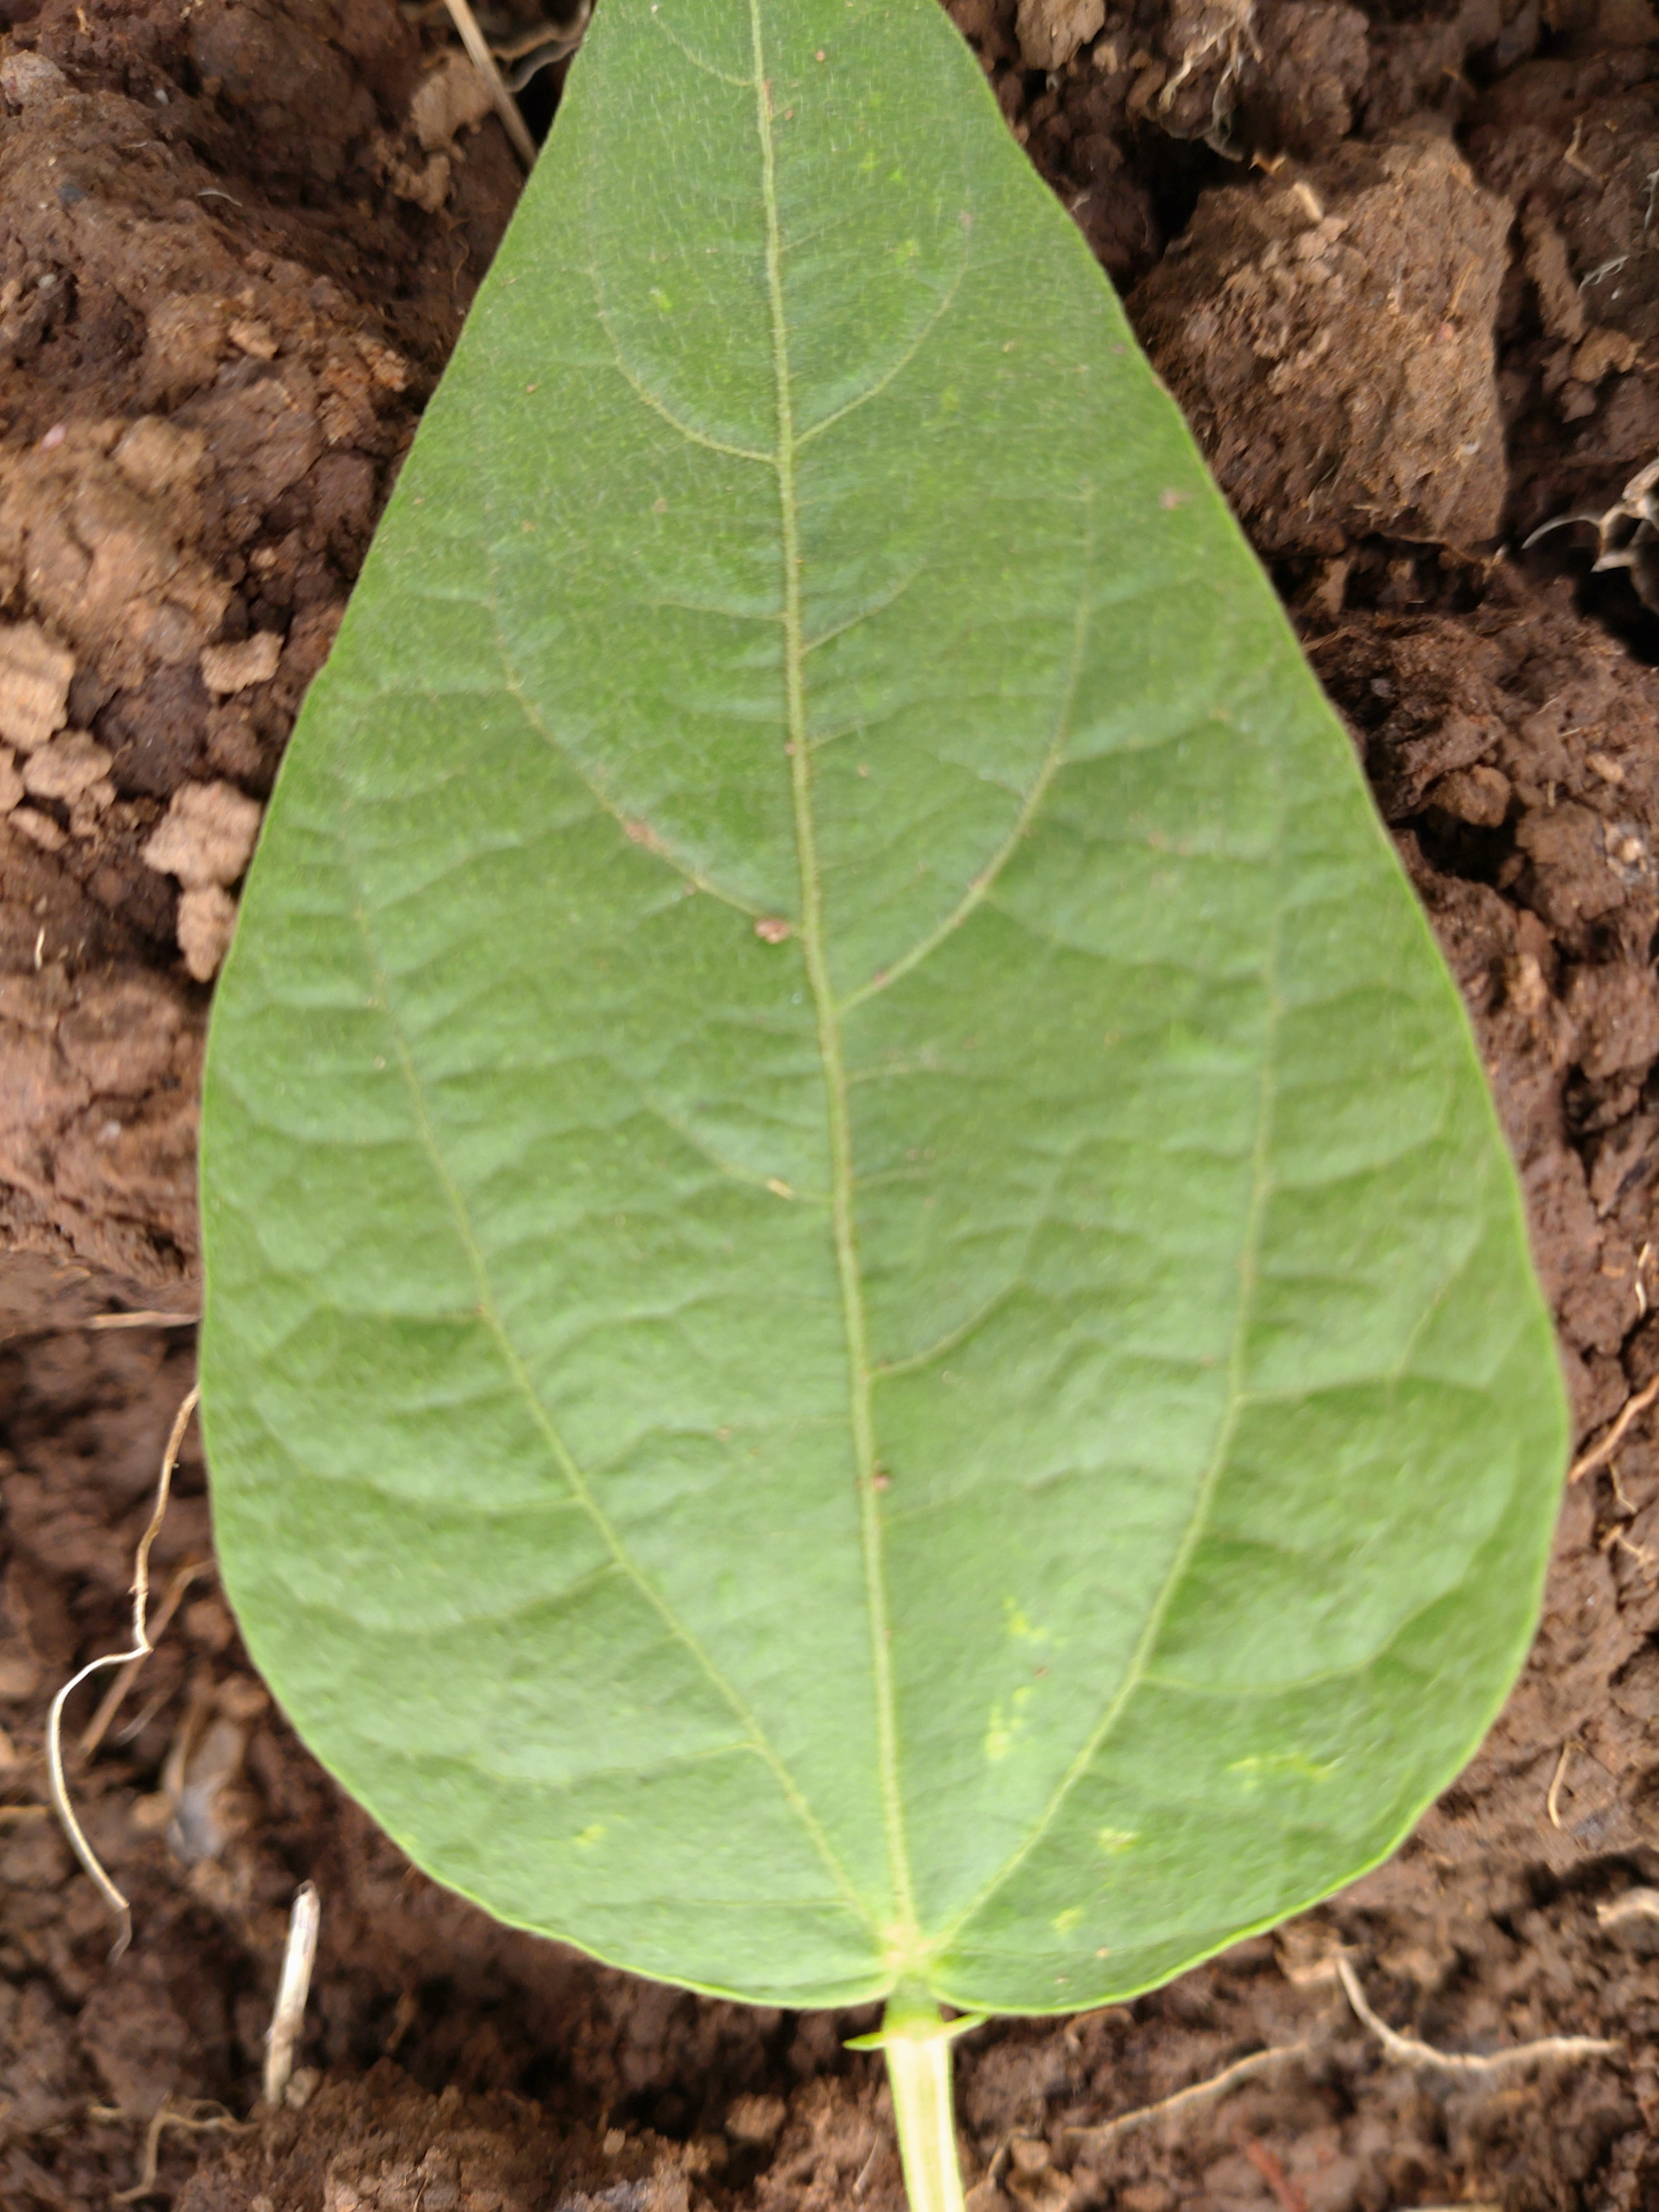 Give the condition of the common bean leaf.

healthy
